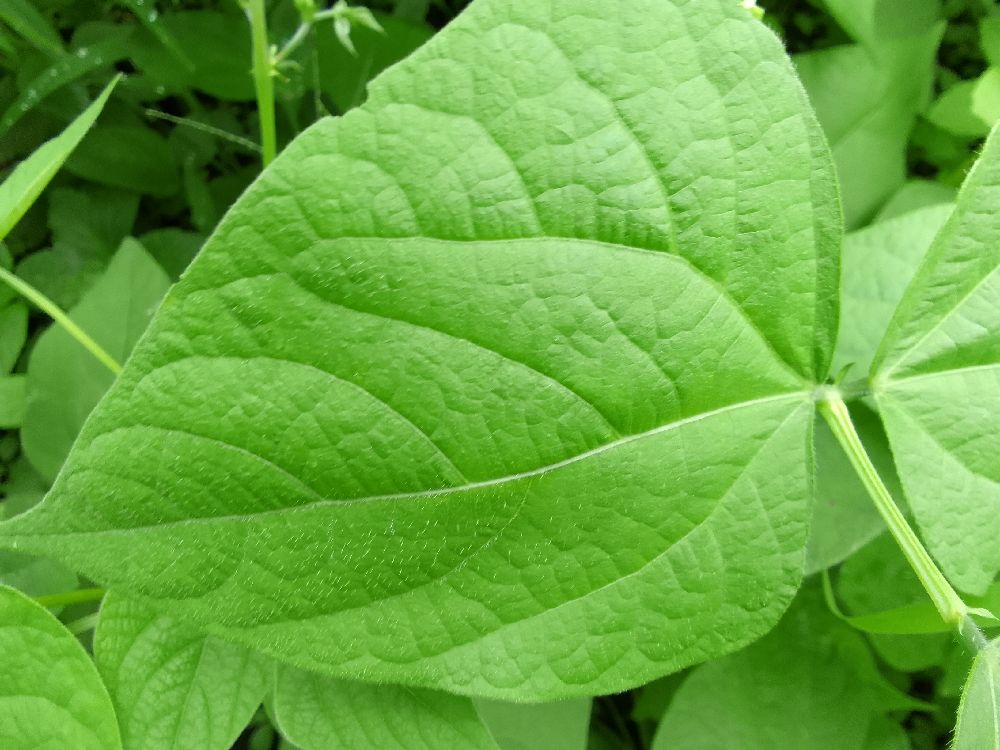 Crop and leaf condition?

common bean, healthy
